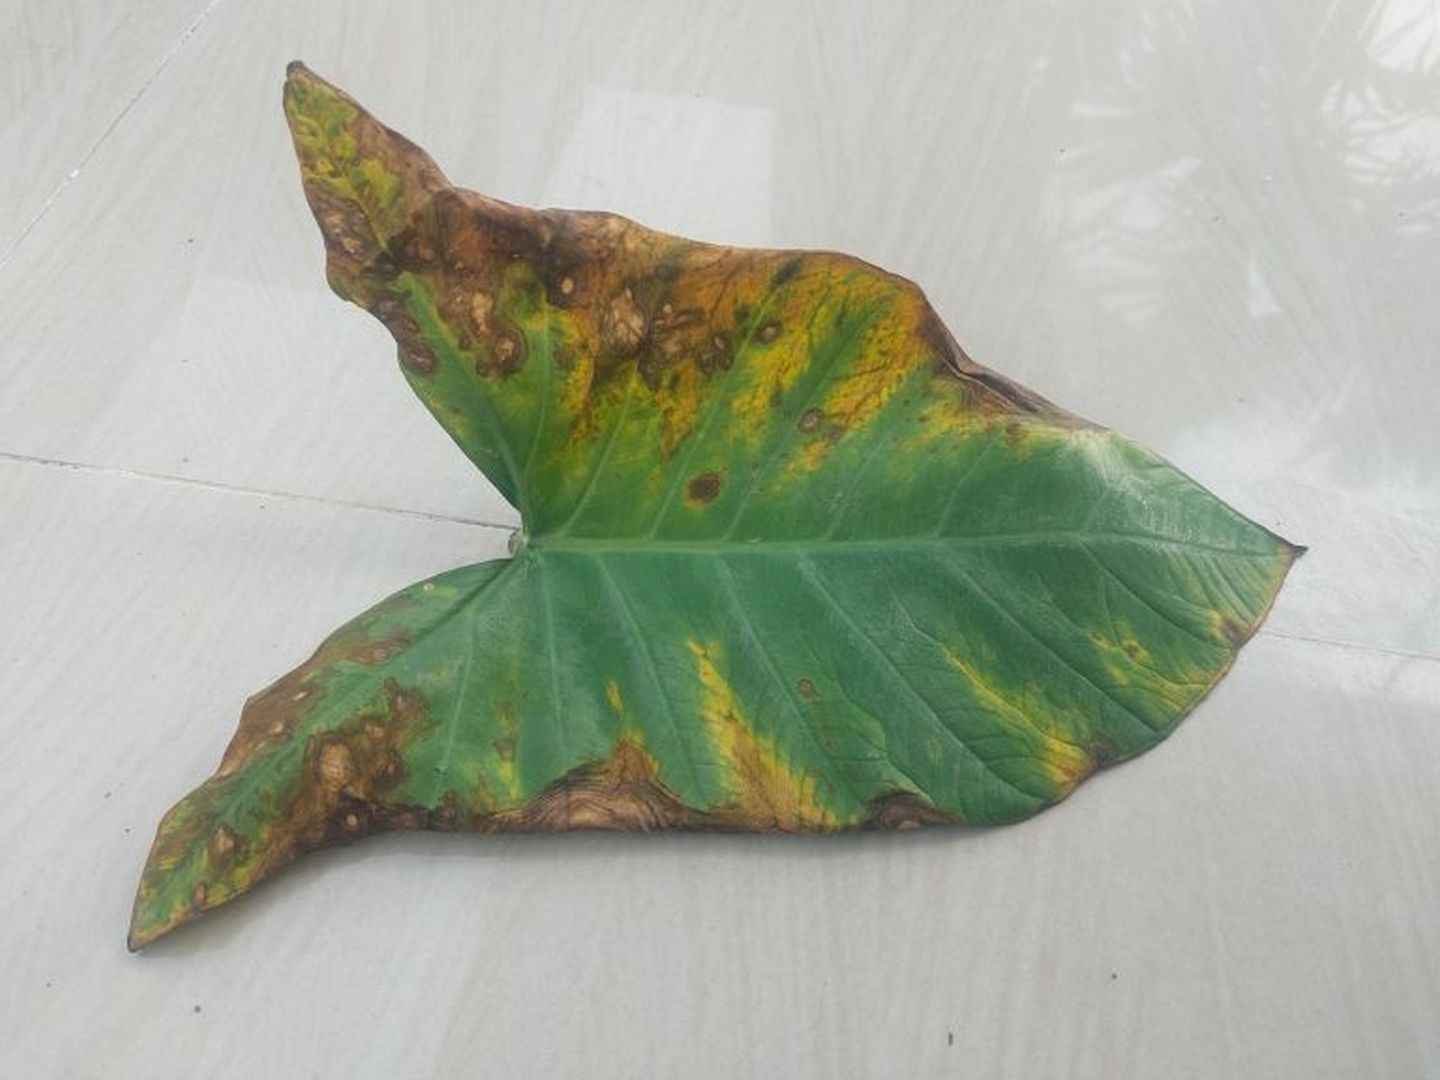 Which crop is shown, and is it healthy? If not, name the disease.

taro, leaf blight
